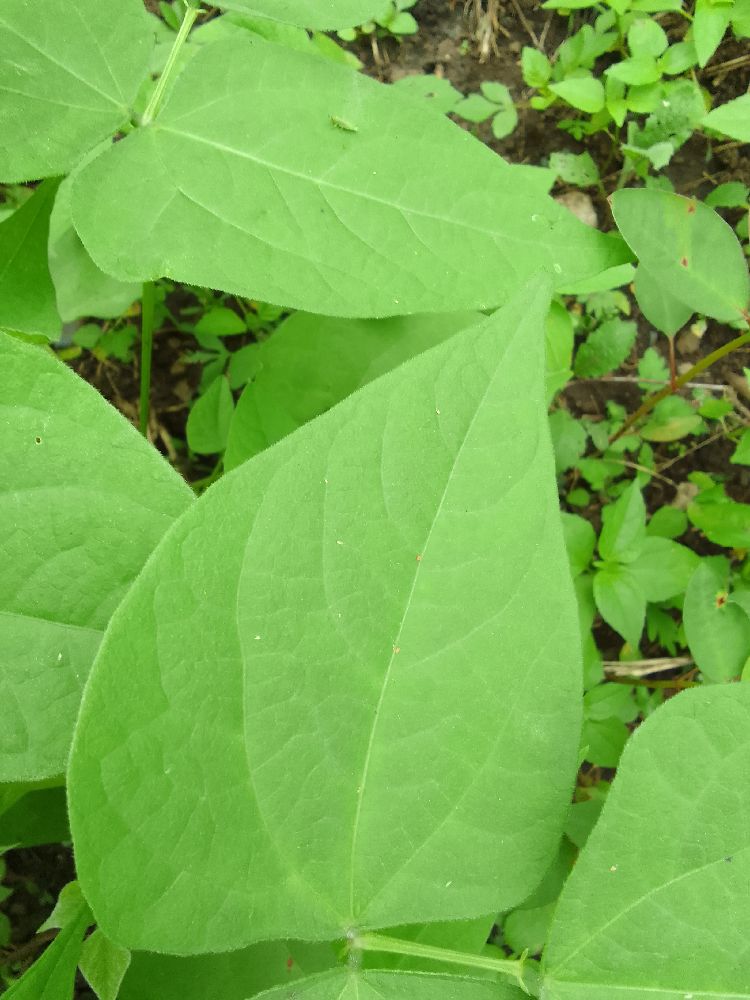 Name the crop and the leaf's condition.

common bean, healthy
